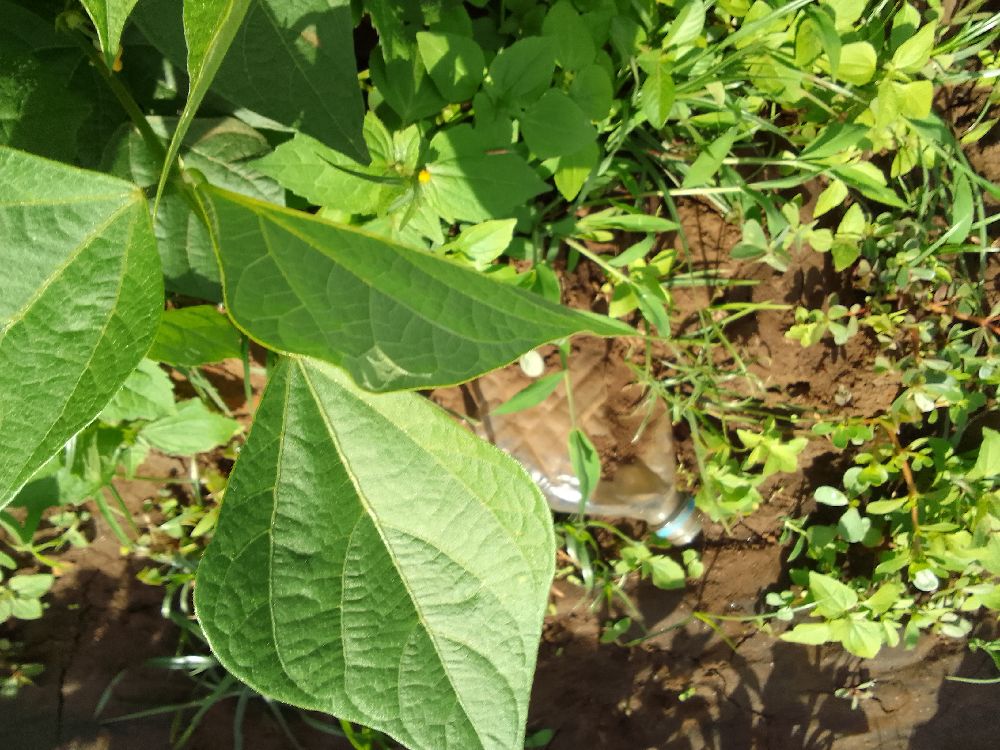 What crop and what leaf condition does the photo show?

common bean, healthy
